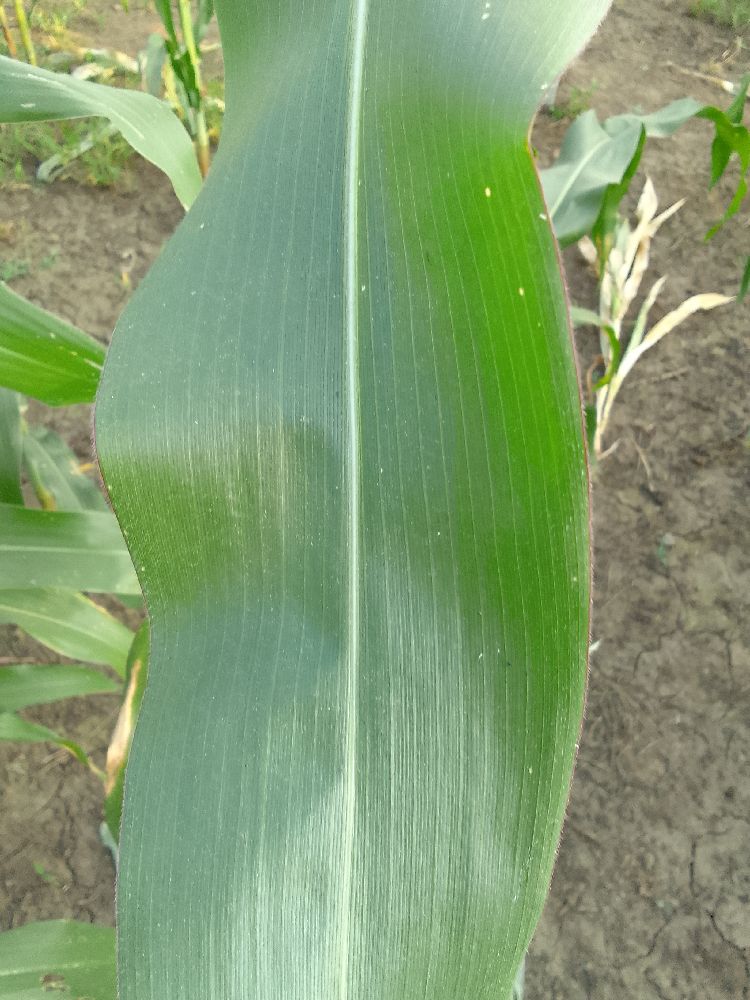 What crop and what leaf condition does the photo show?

maize, healthy
